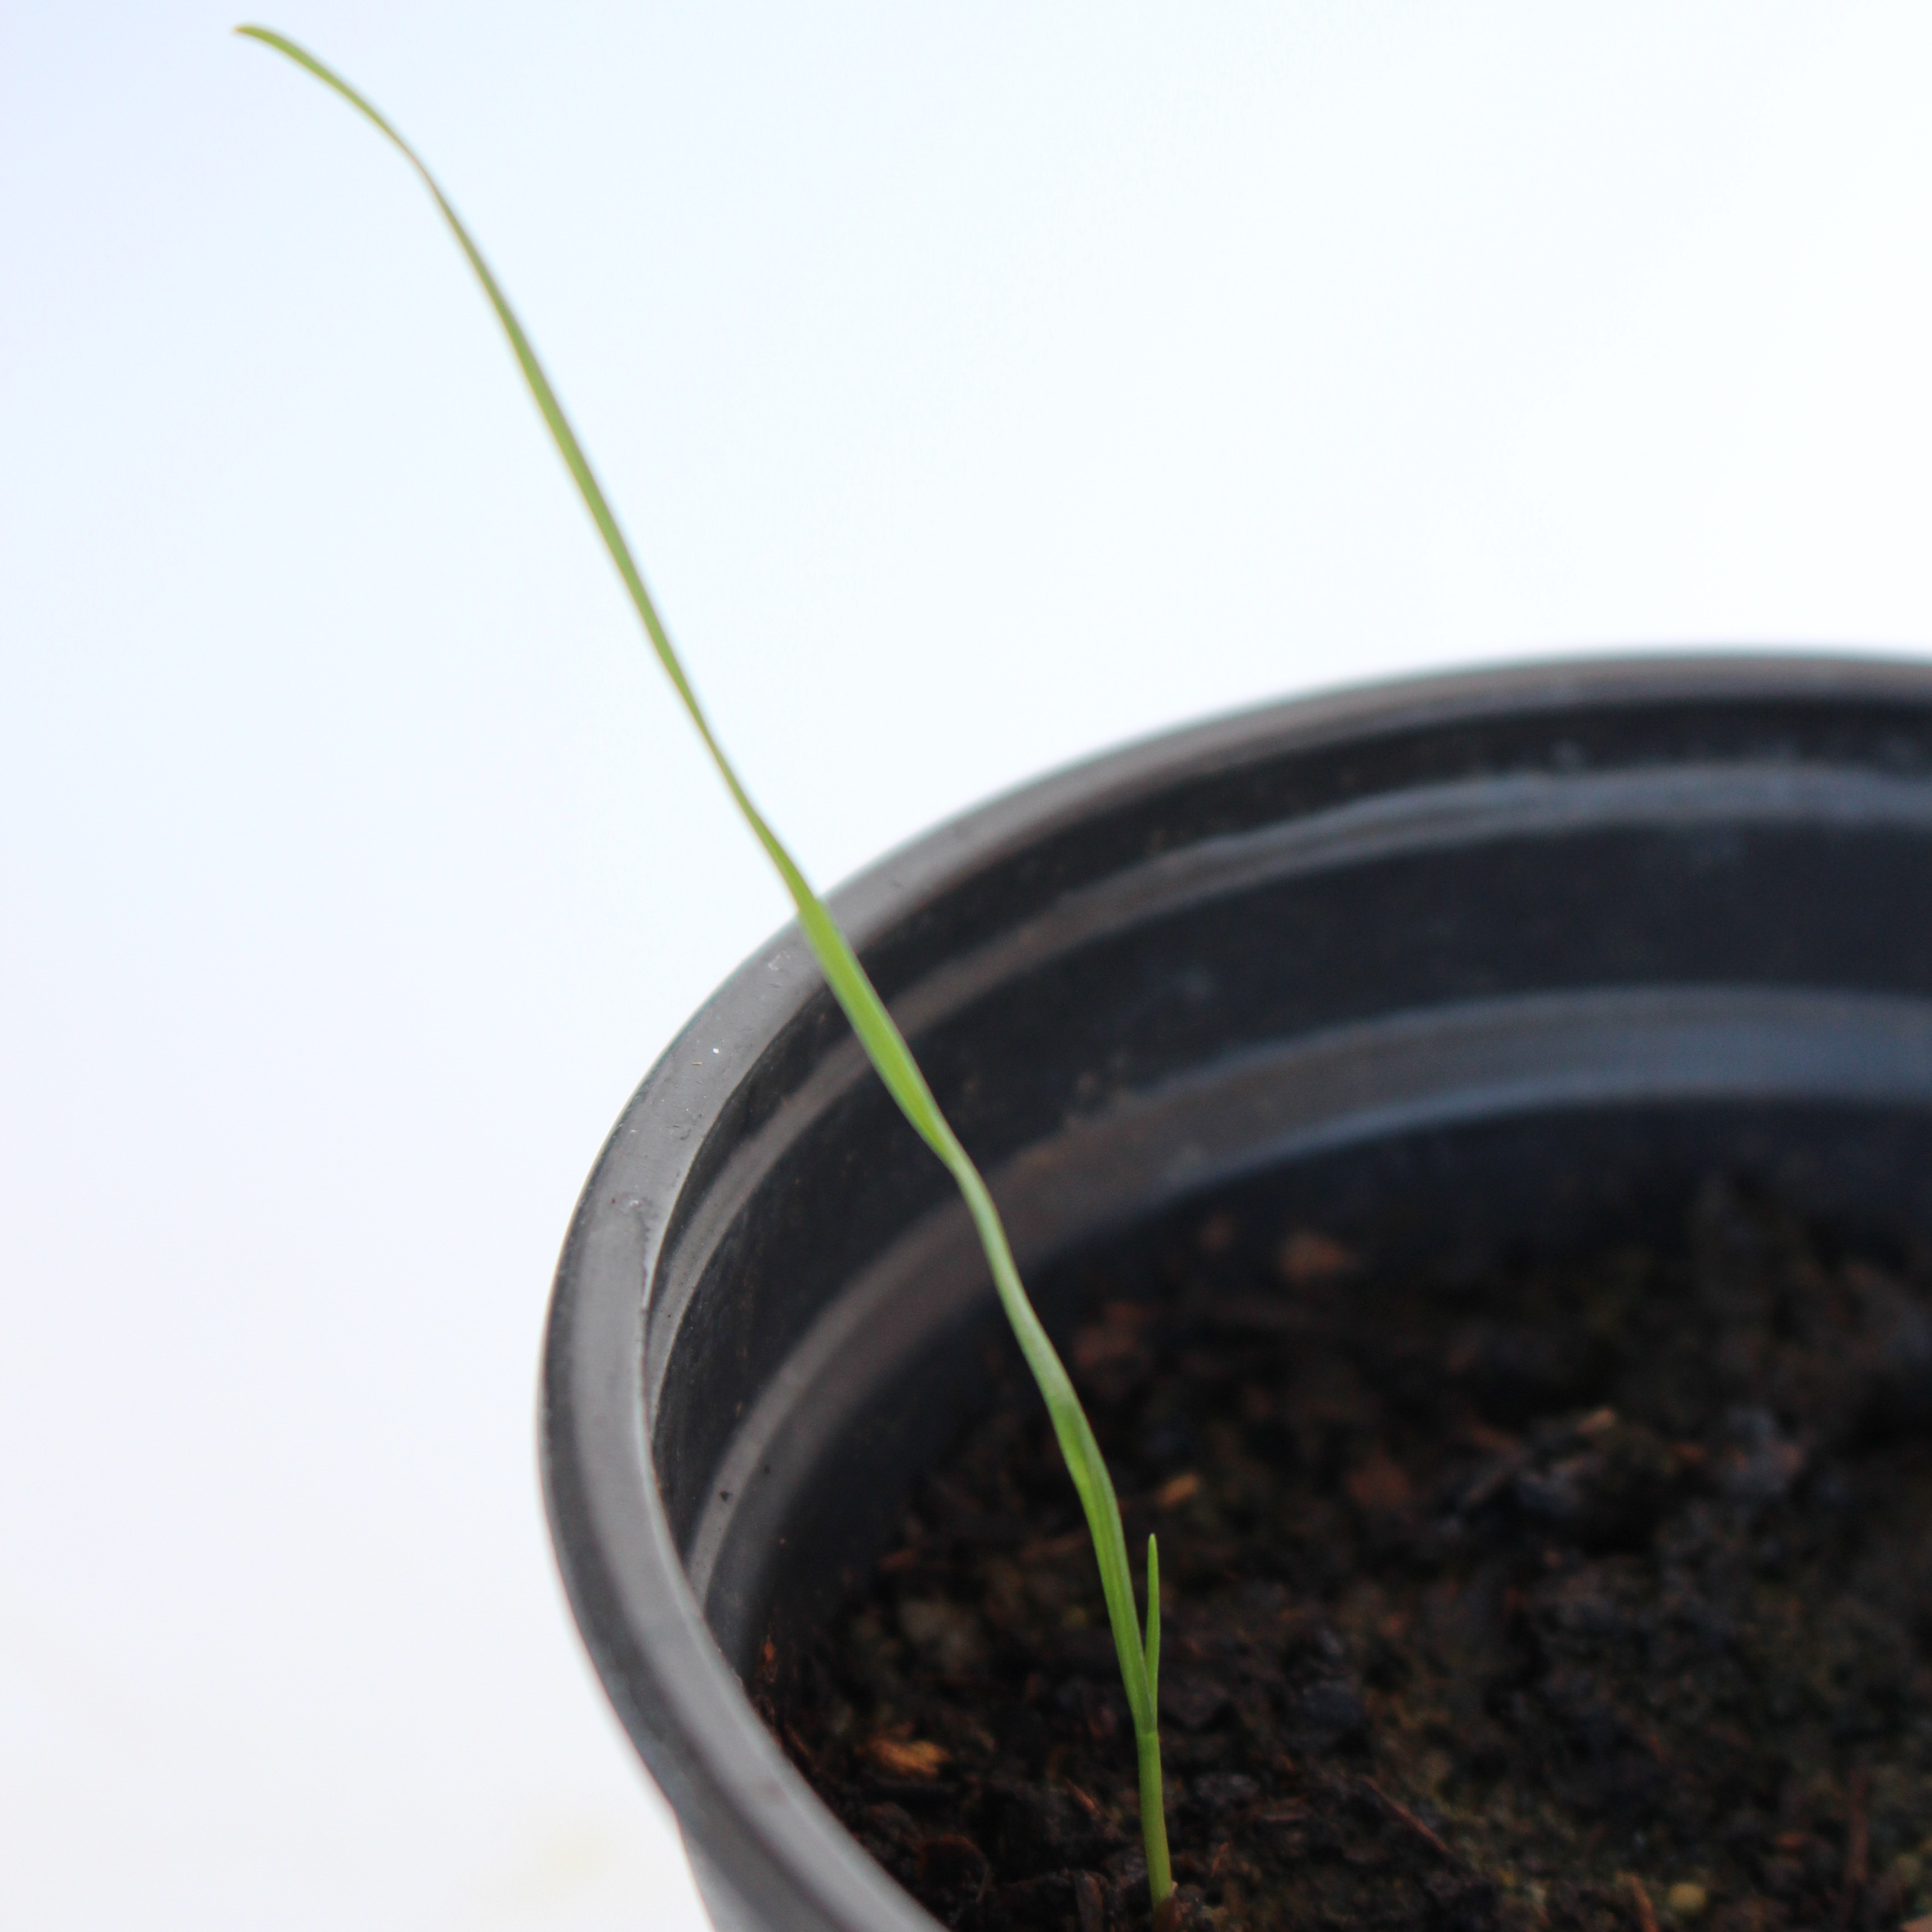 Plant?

Lolium multiflorum
